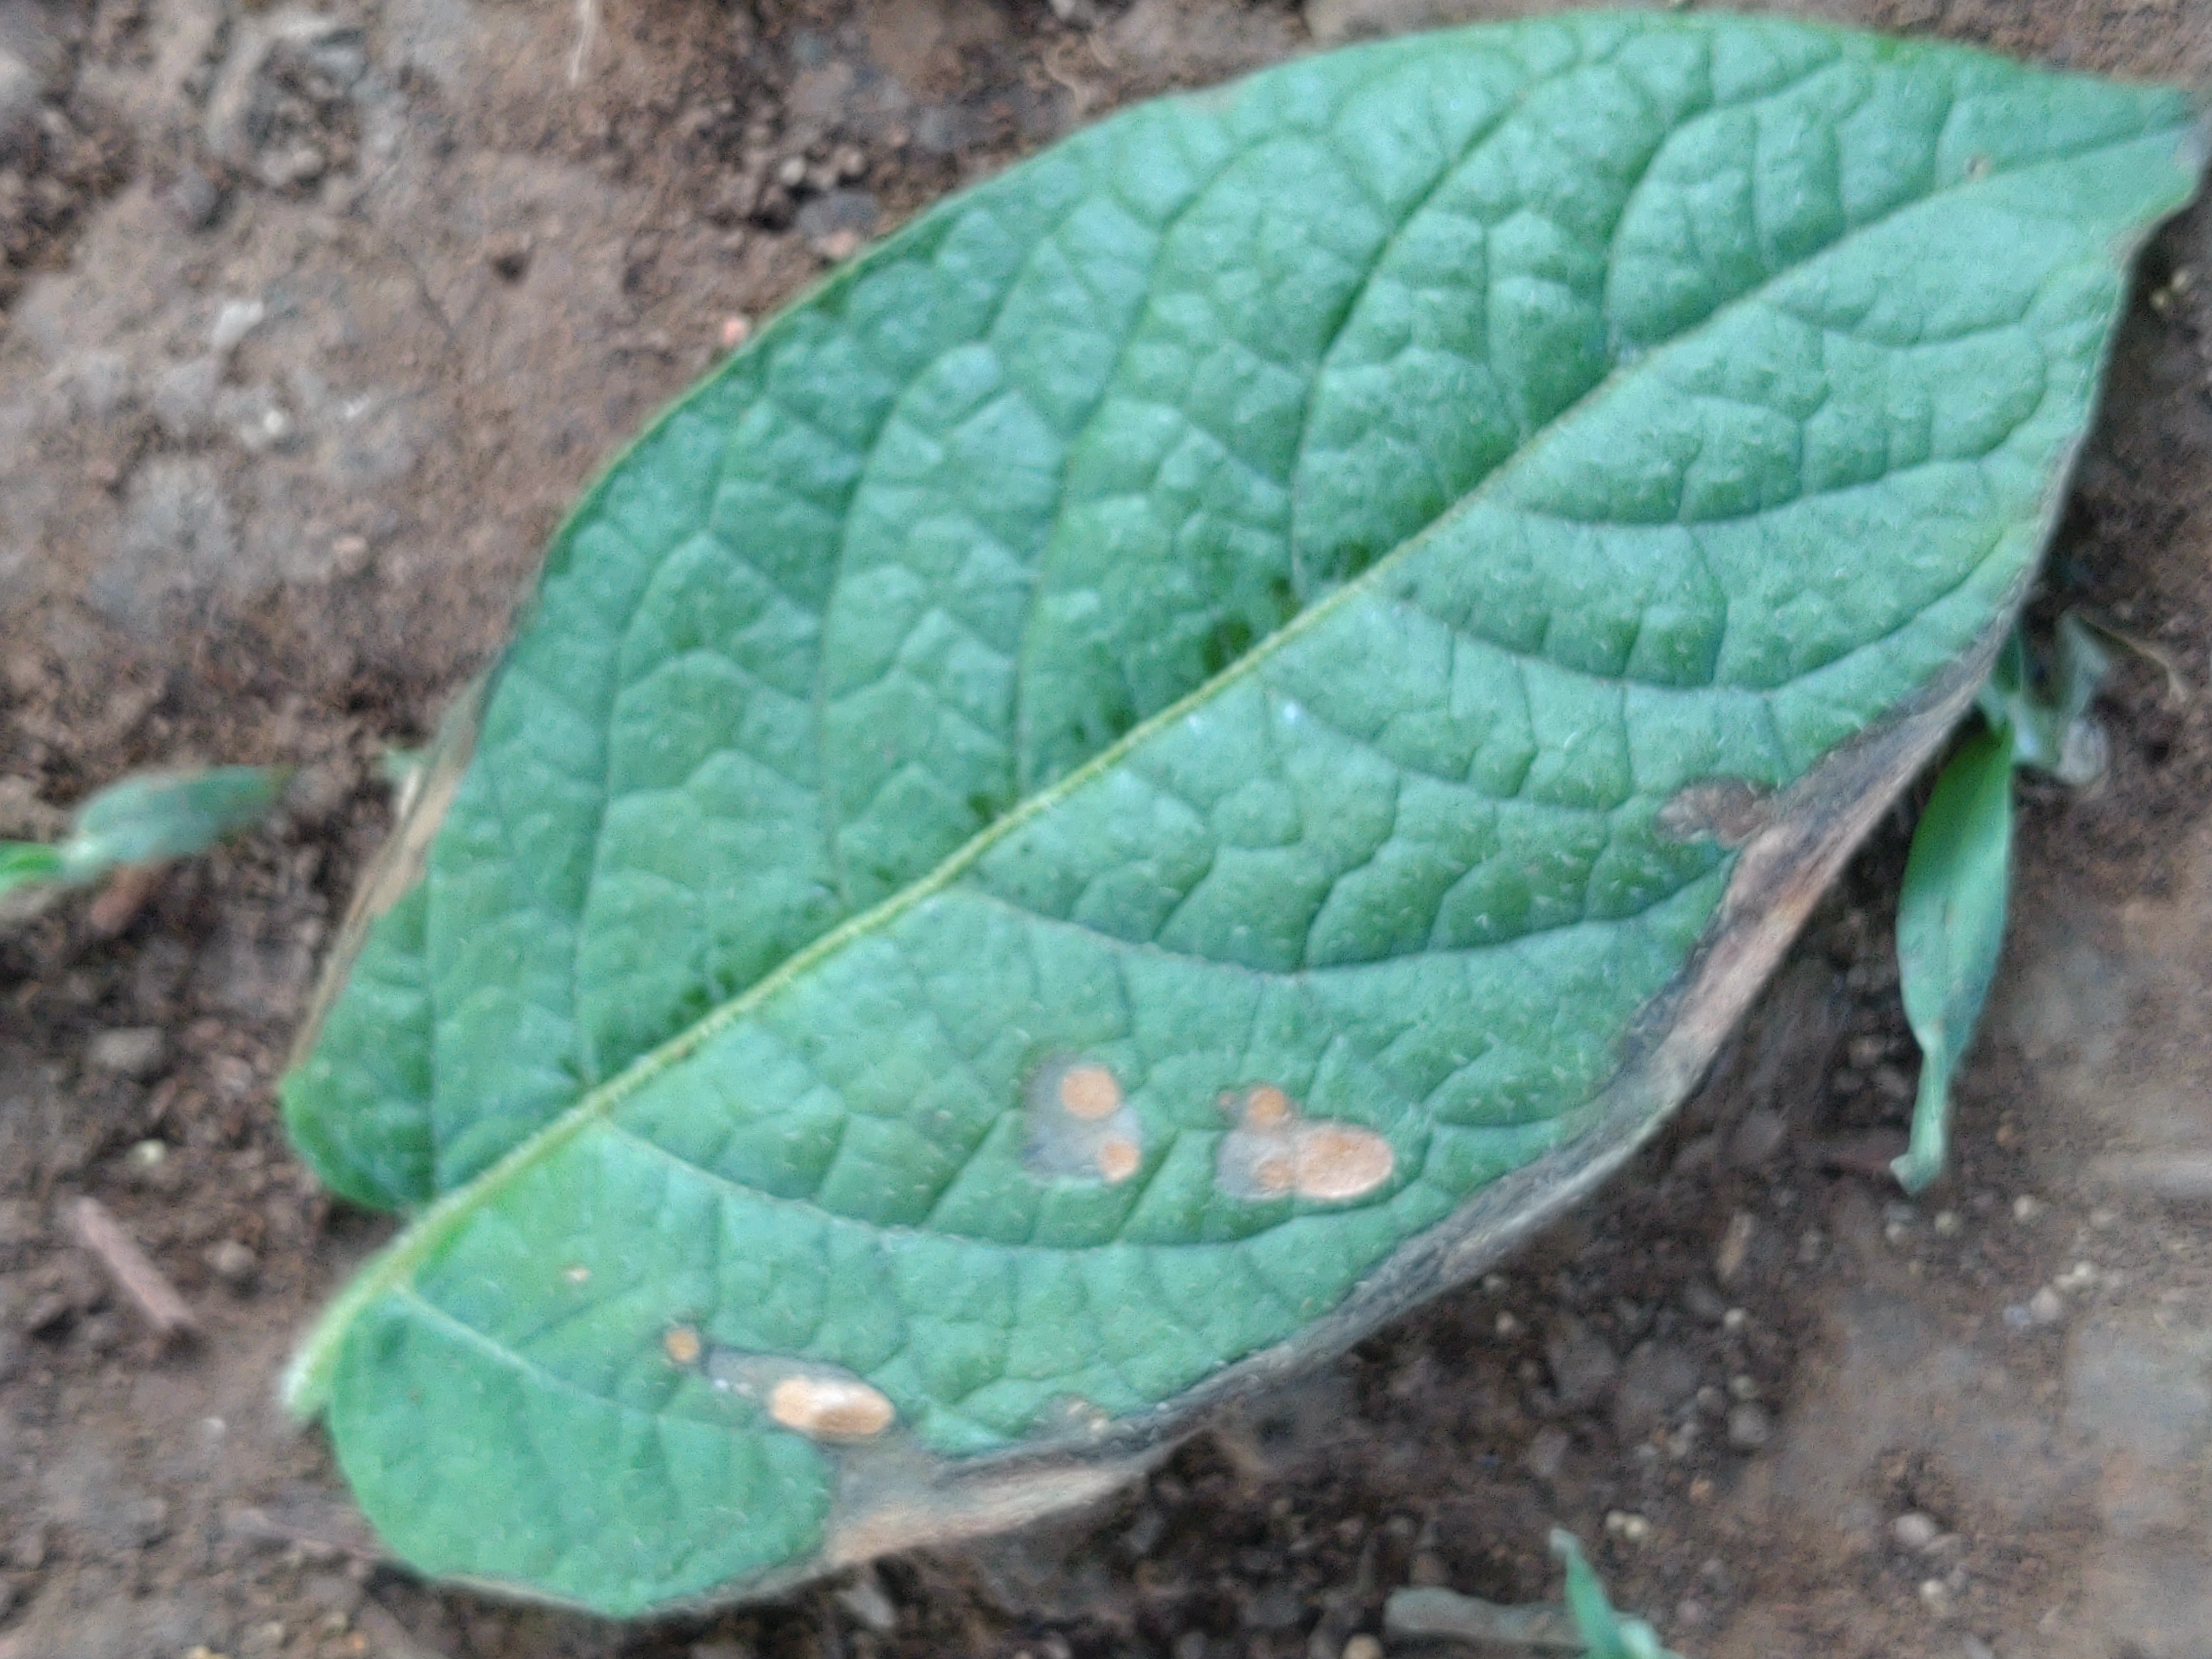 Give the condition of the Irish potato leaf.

early blight
